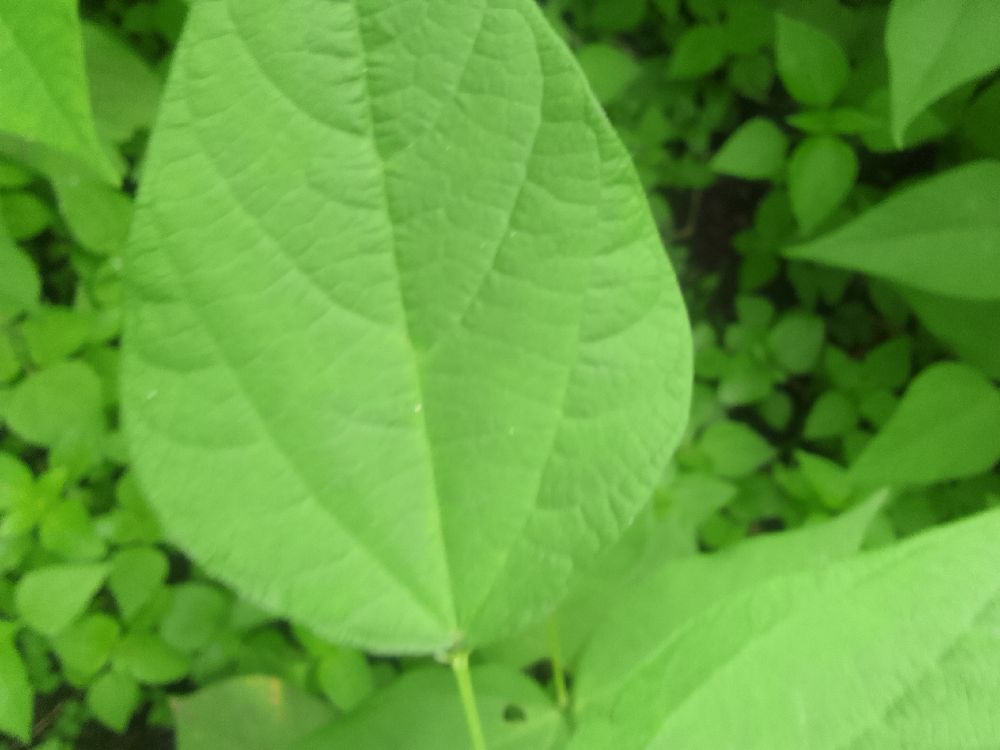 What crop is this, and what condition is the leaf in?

common bean, healthy
